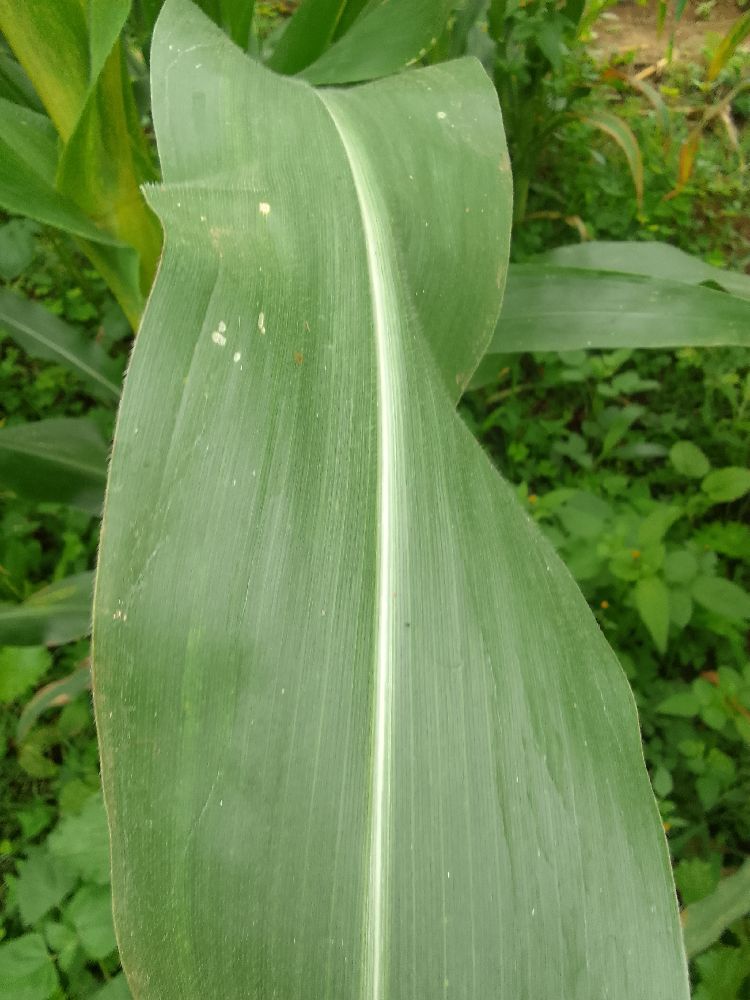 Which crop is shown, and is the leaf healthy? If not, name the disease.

maize, healthy
